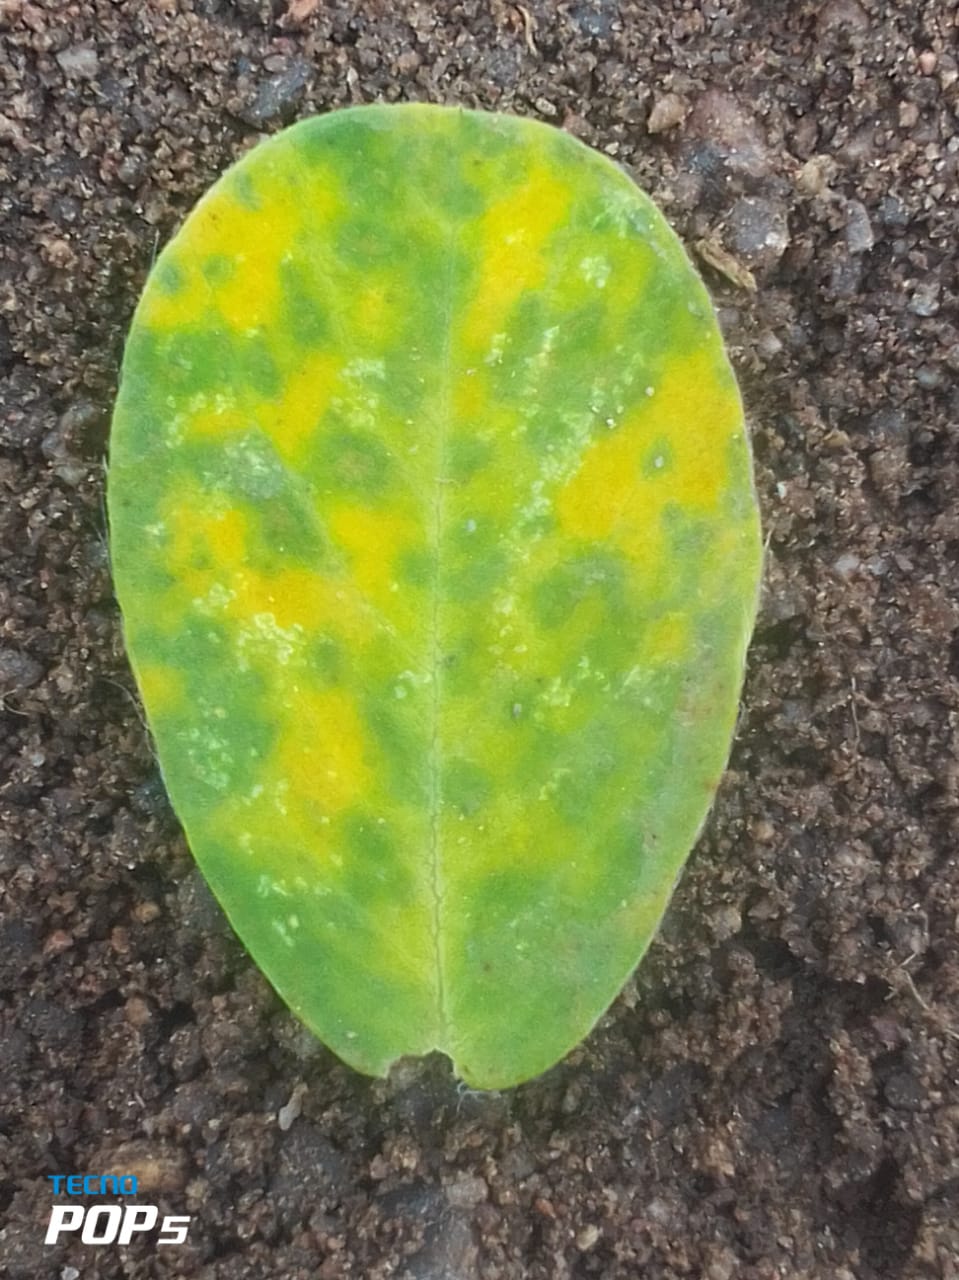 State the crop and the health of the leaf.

peanut, groundnut rosette virus
